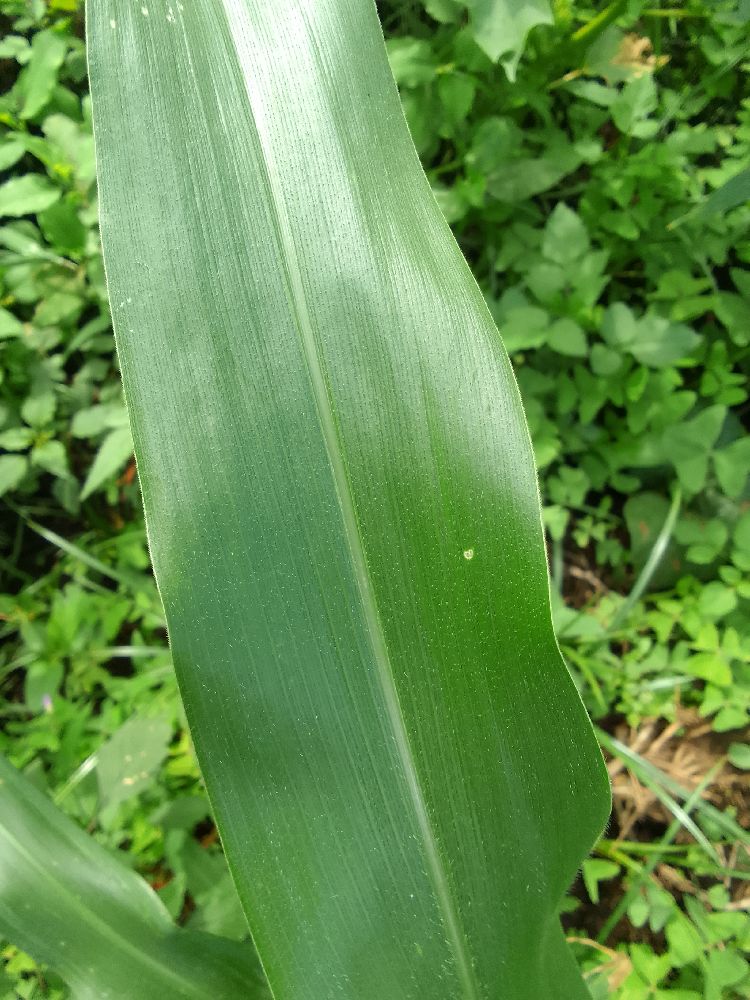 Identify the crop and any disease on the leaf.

maize, healthy
